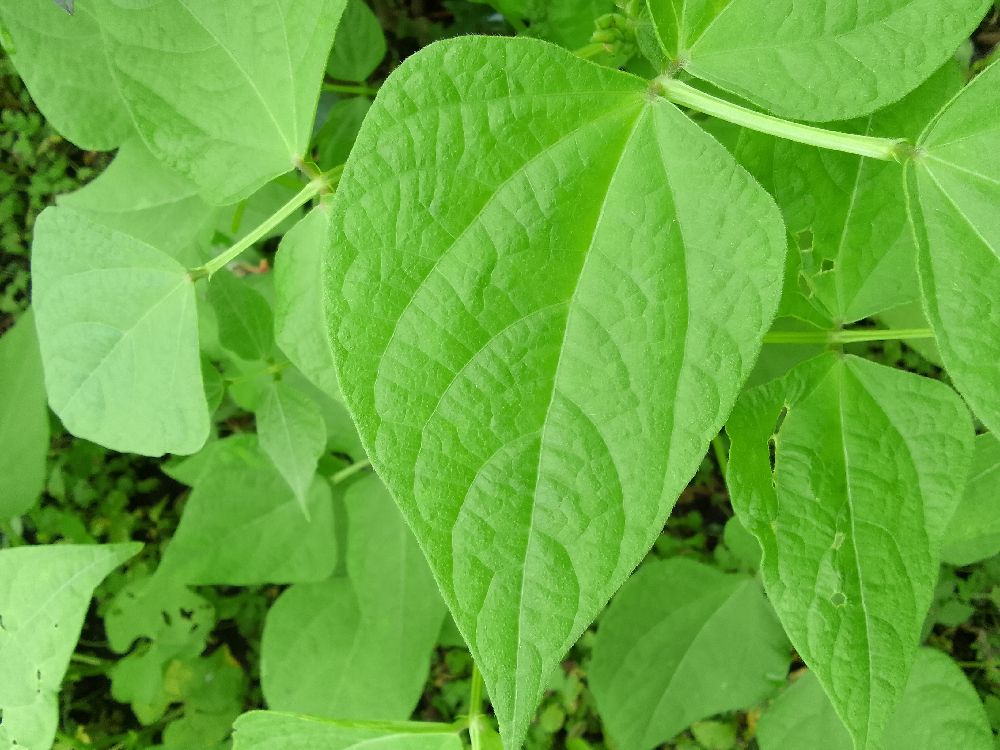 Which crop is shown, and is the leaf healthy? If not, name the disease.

common bean, healthy
